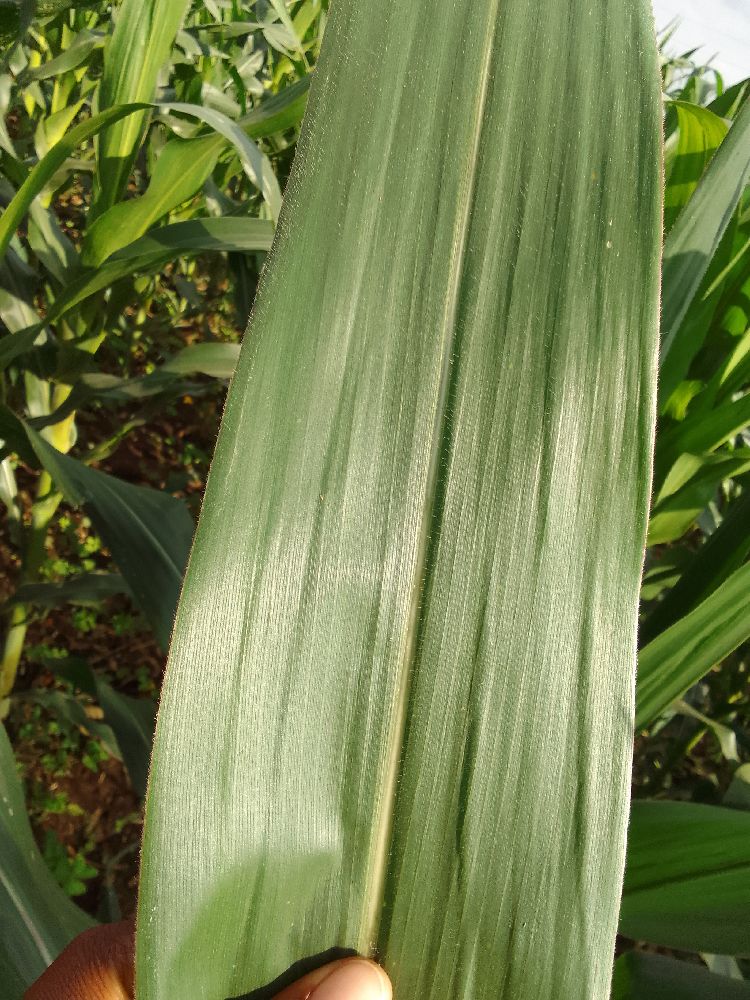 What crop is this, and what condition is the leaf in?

maize, healthy
